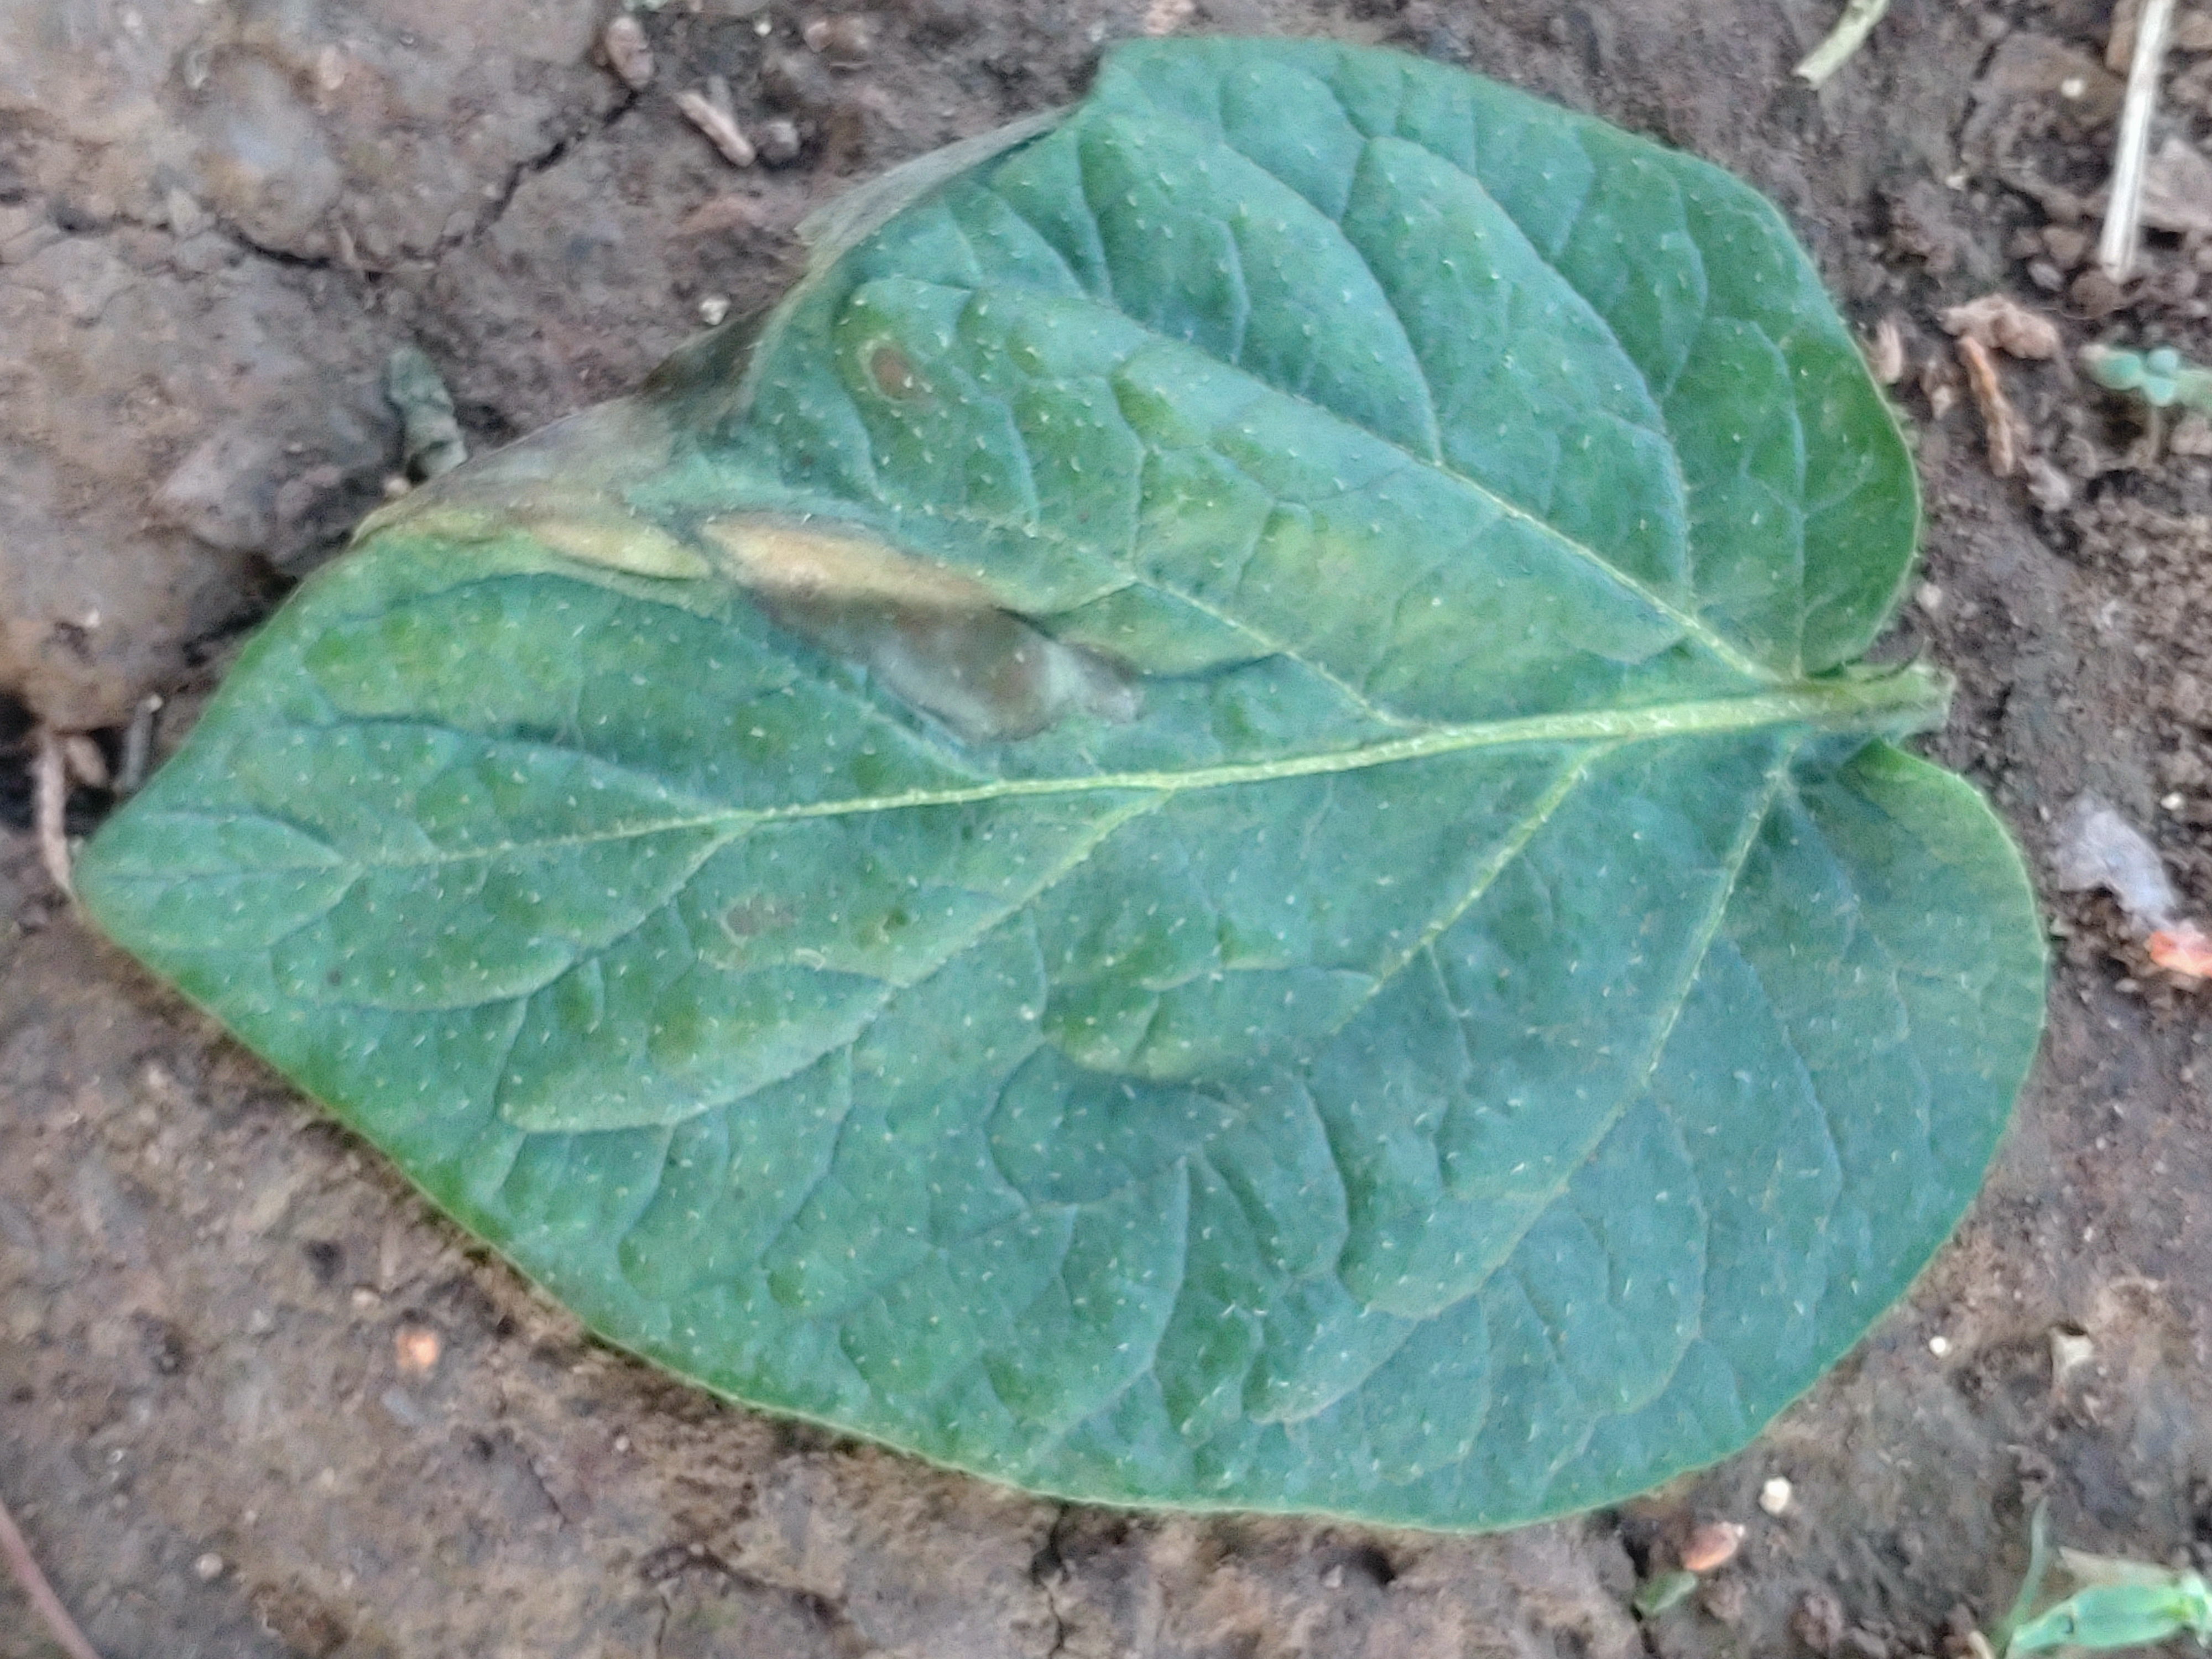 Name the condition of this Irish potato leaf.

early blight
